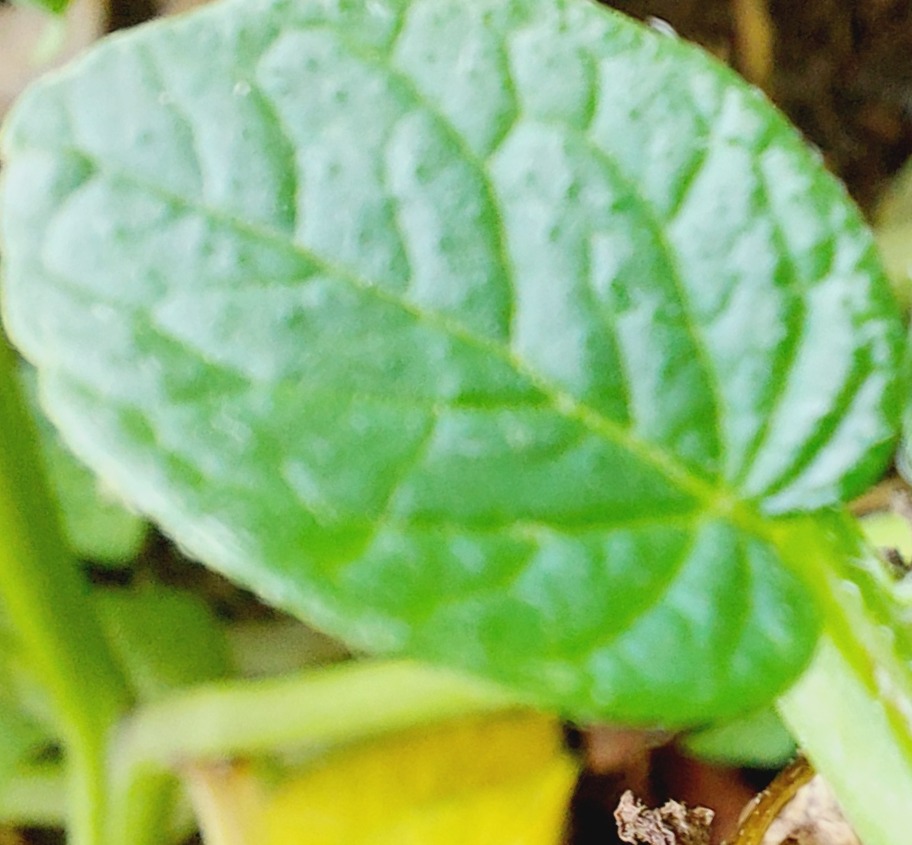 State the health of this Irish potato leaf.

healthy
